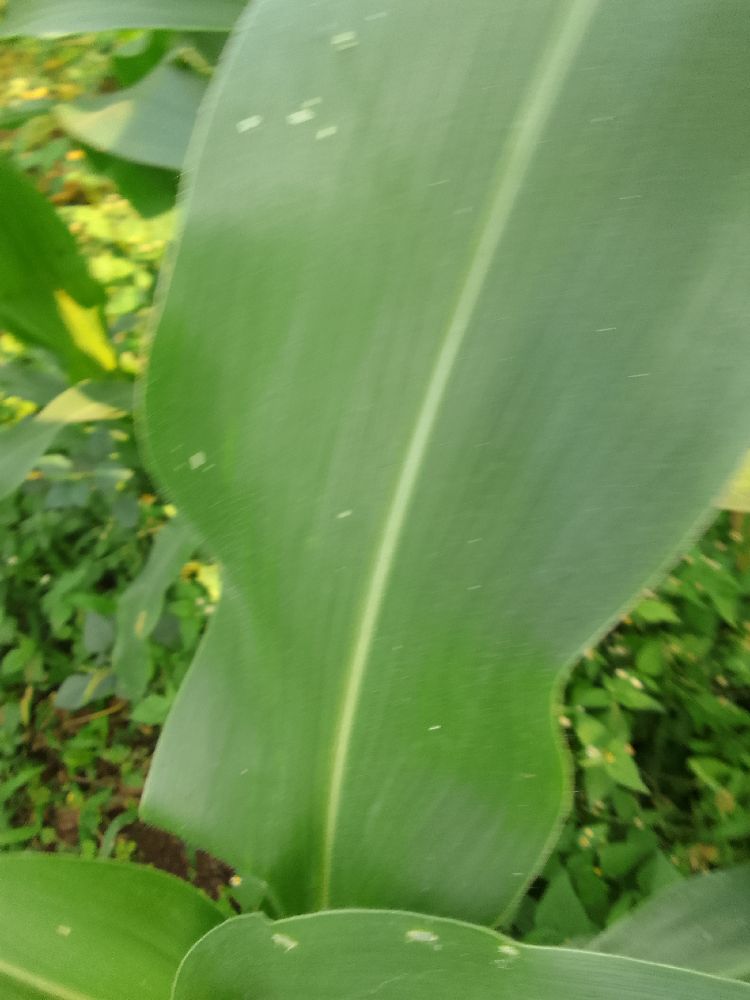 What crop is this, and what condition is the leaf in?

maize, healthy
